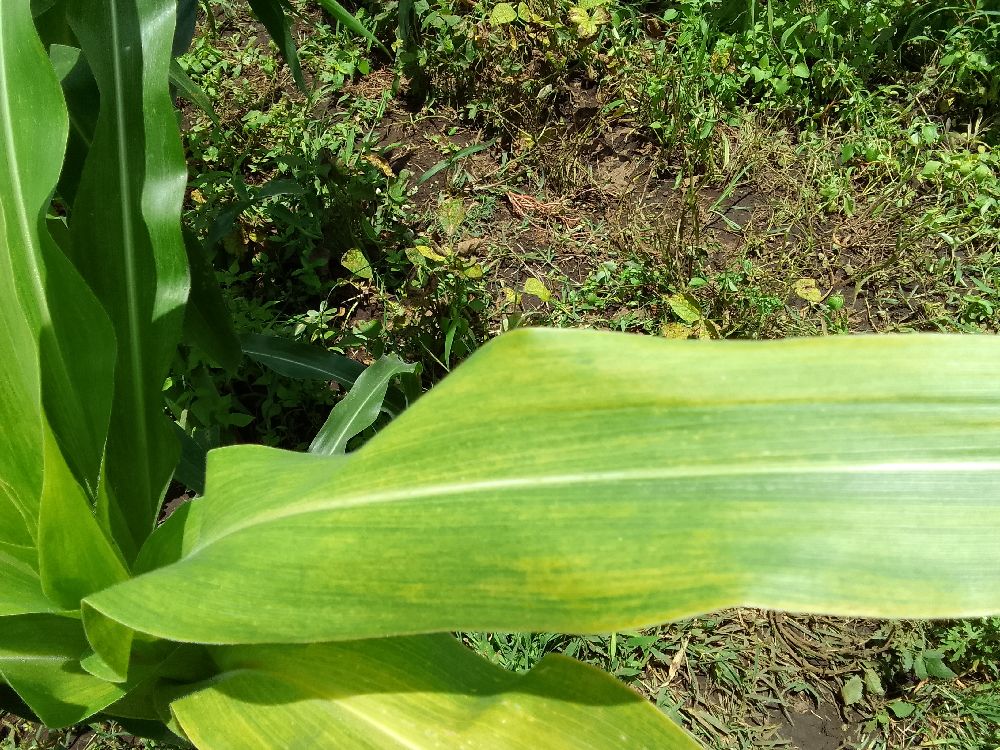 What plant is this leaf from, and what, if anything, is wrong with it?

maize, maize lethal necrosis
